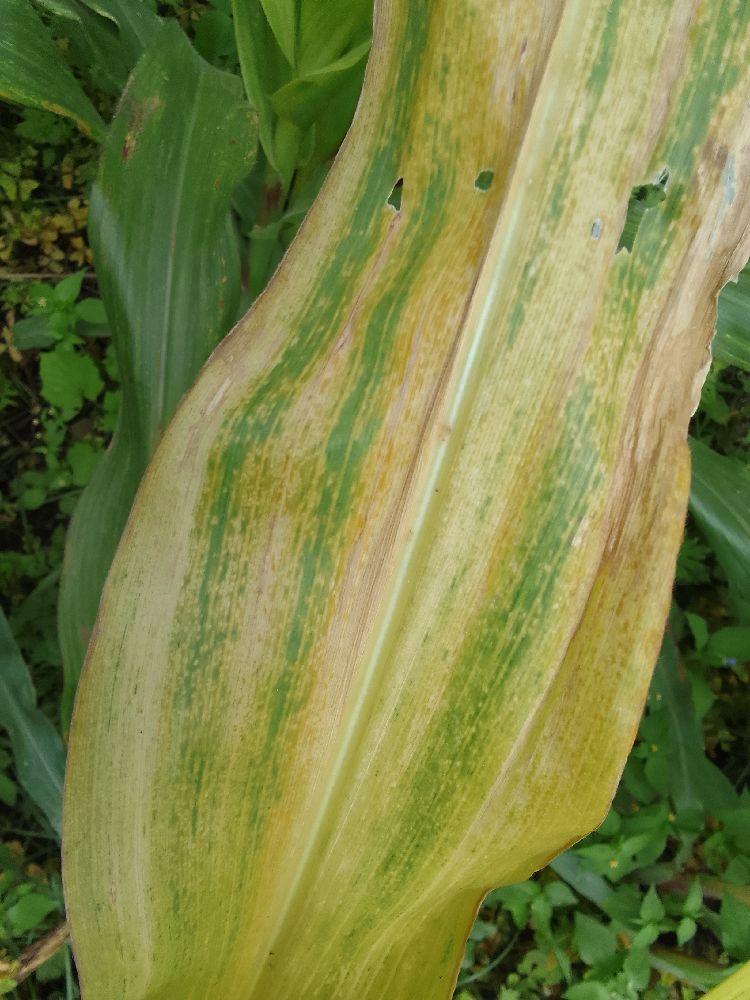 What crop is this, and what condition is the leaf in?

maize, maize lethal necrosis
